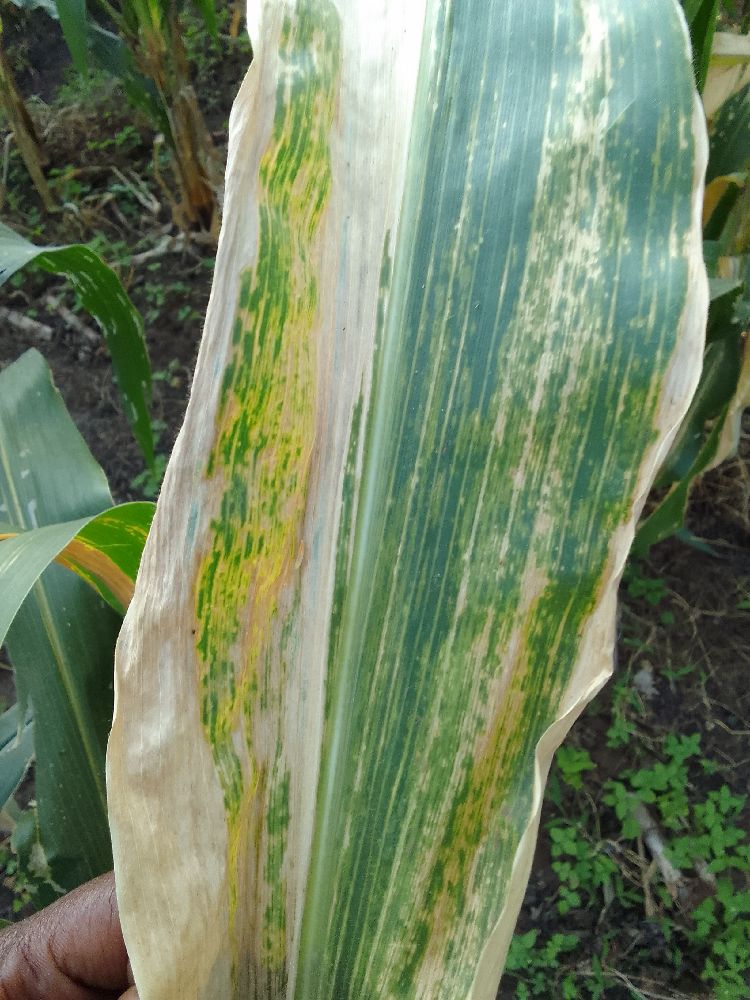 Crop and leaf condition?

maize, maize lethal necrosis
